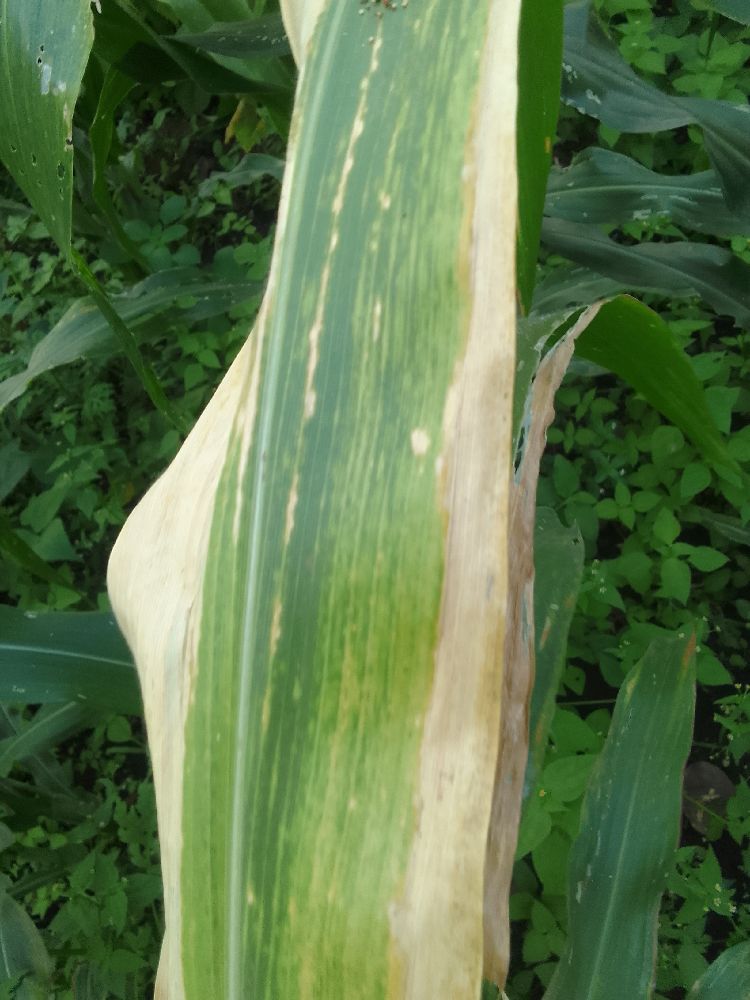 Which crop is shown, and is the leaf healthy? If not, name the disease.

maize, maize lethal necrosis
